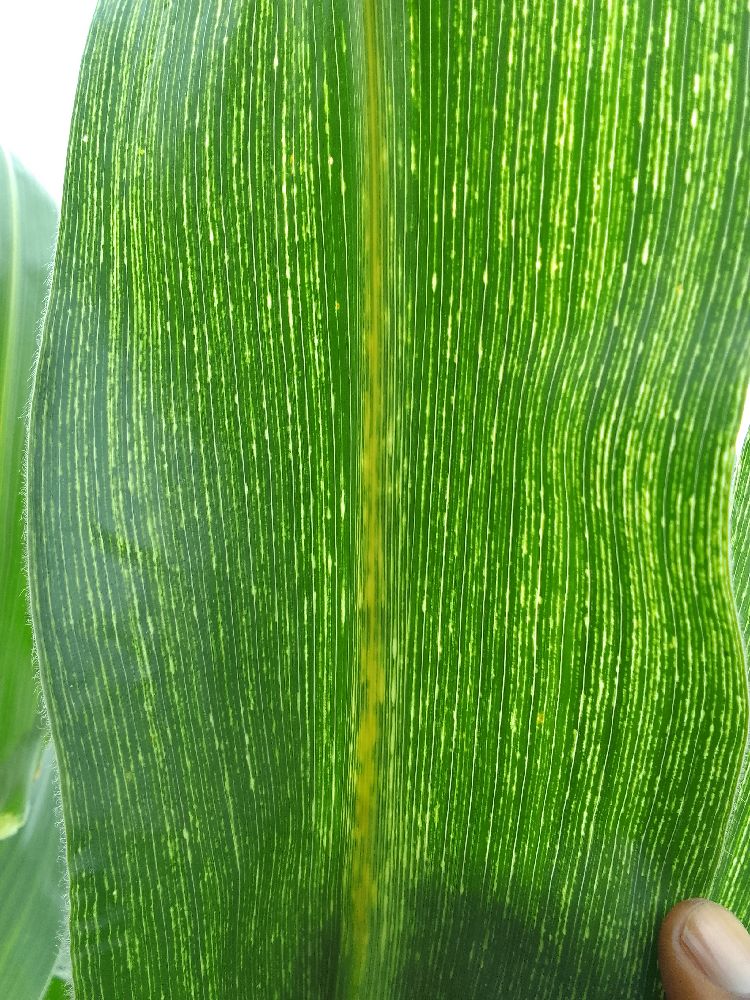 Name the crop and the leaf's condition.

maize, maize streak virus
